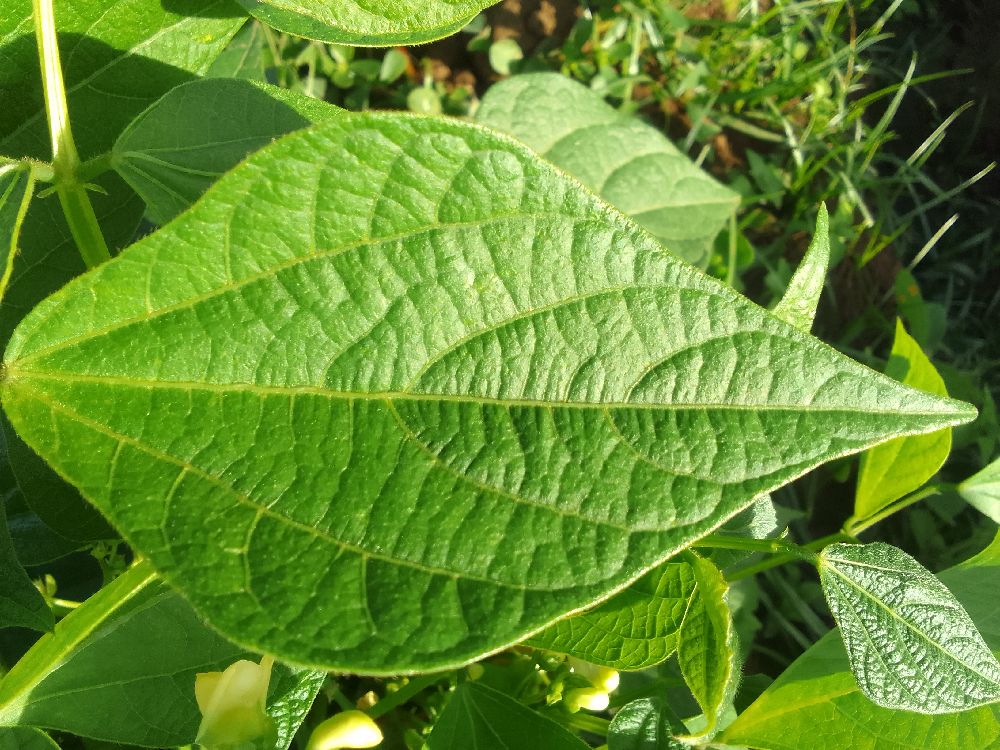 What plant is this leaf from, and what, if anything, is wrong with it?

common bean, healthy
